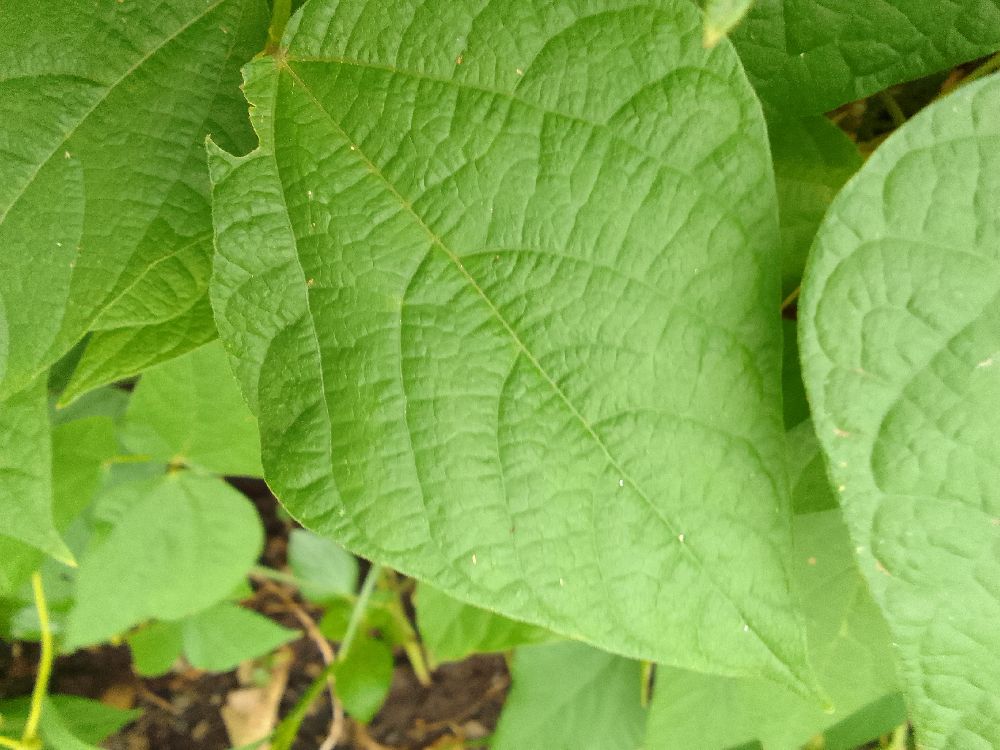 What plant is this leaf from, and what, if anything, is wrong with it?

common bean, healthy
